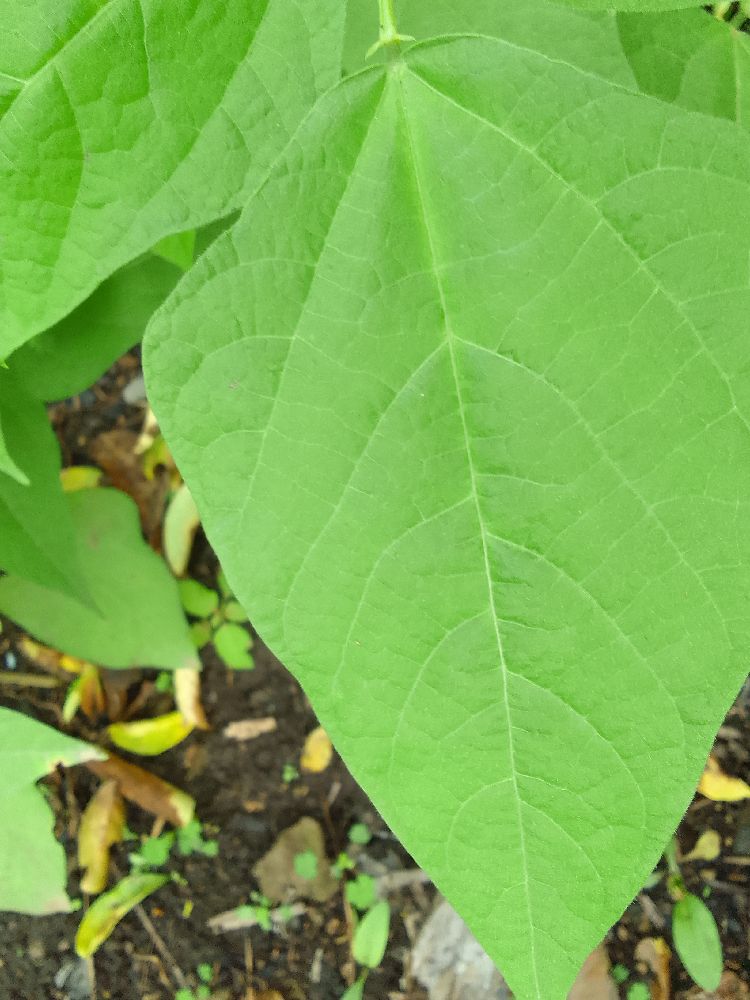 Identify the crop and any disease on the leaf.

common bean, healthy
